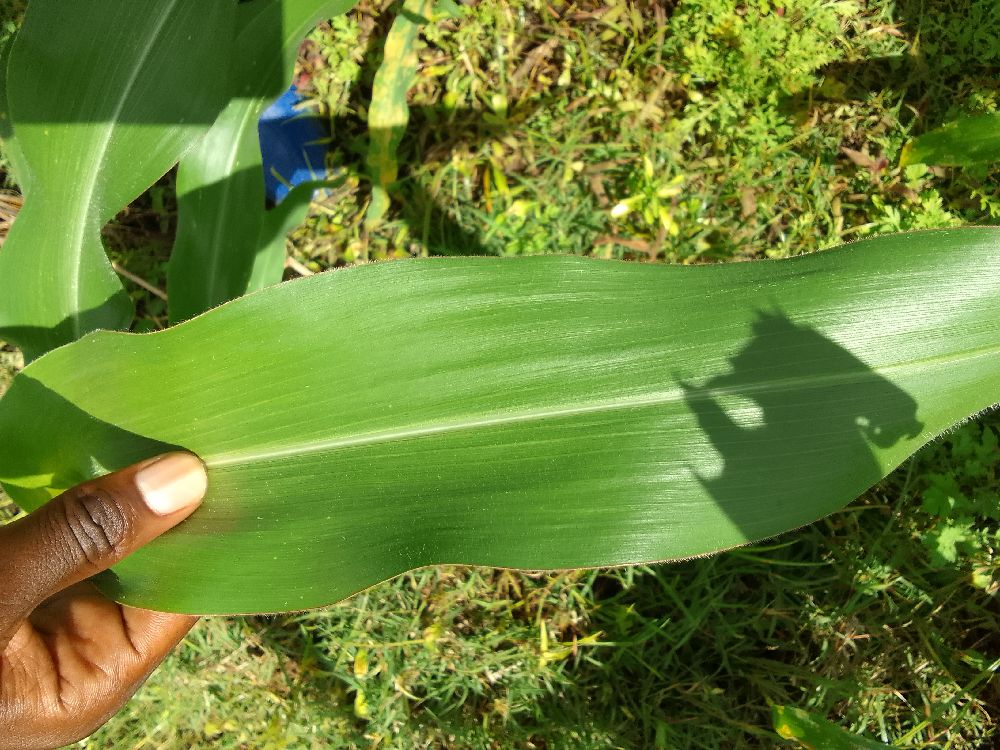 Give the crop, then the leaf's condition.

maize, healthy
